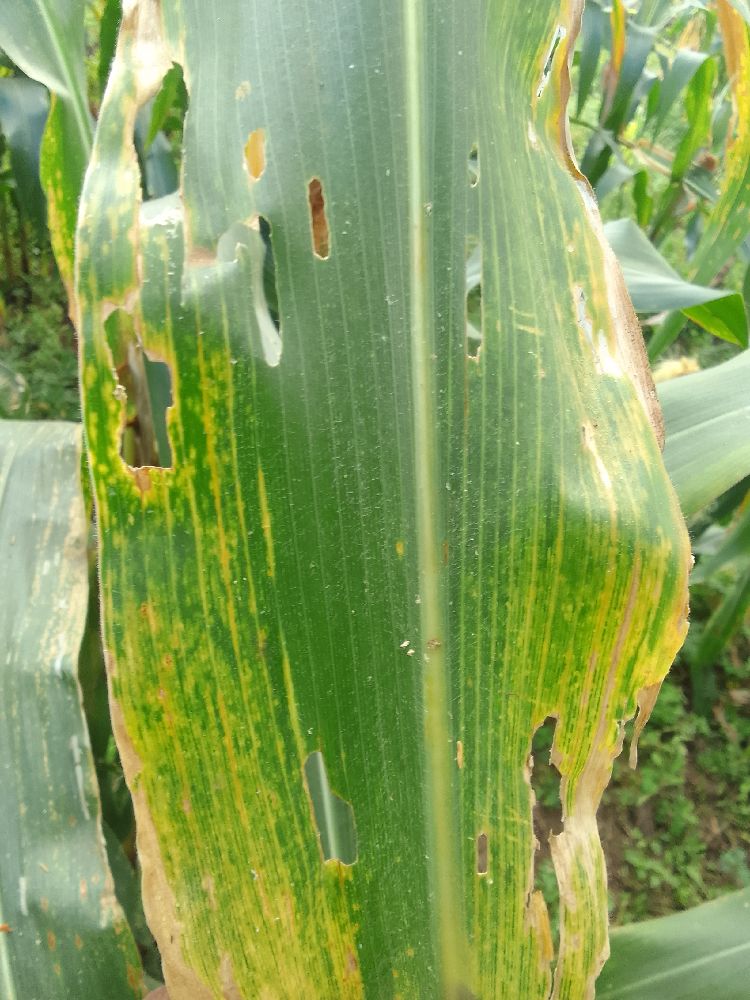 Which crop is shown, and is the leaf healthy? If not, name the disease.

maize, maize lethal necrosis
